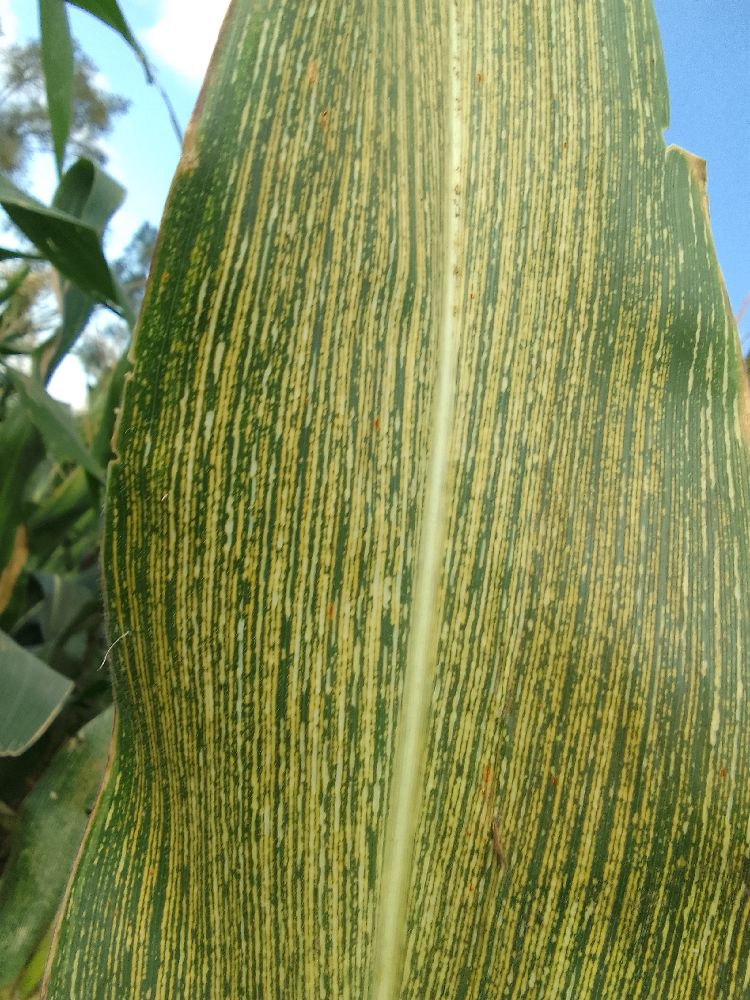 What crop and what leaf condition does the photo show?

maize, maize streak virus
